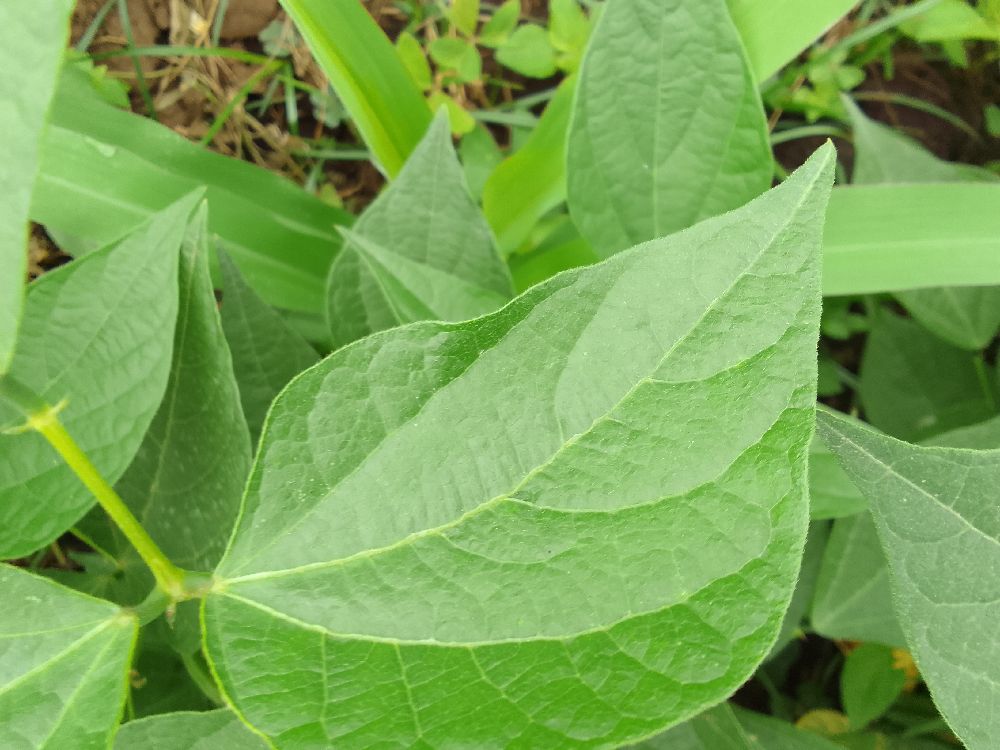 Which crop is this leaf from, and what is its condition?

common bean, healthy
